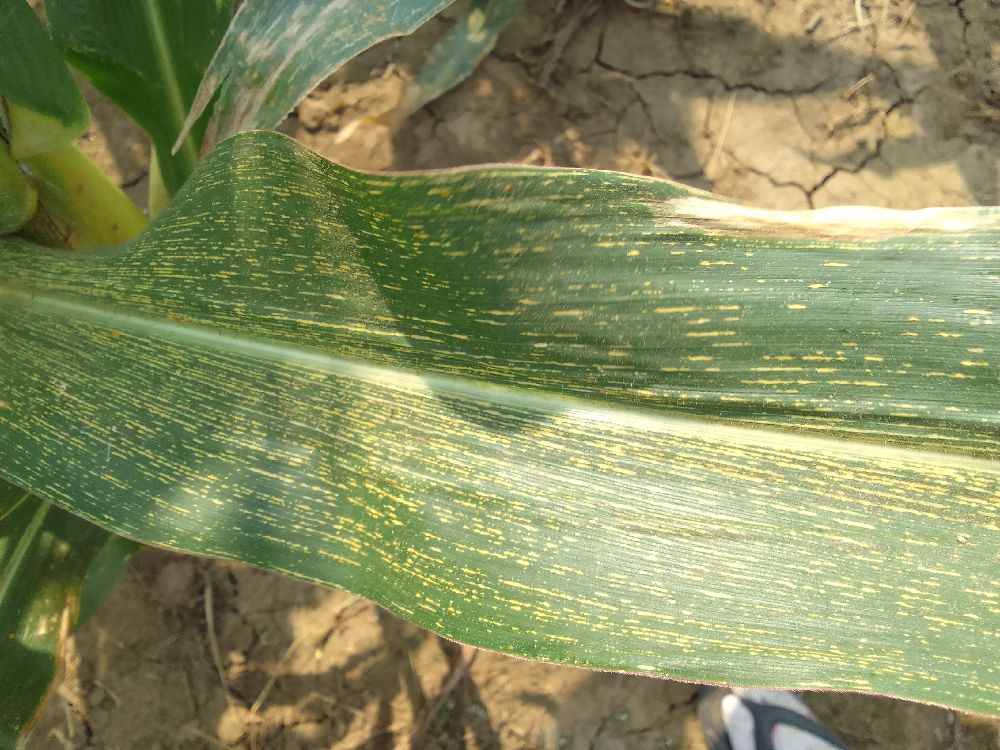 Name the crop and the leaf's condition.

maize, maize streak virus
